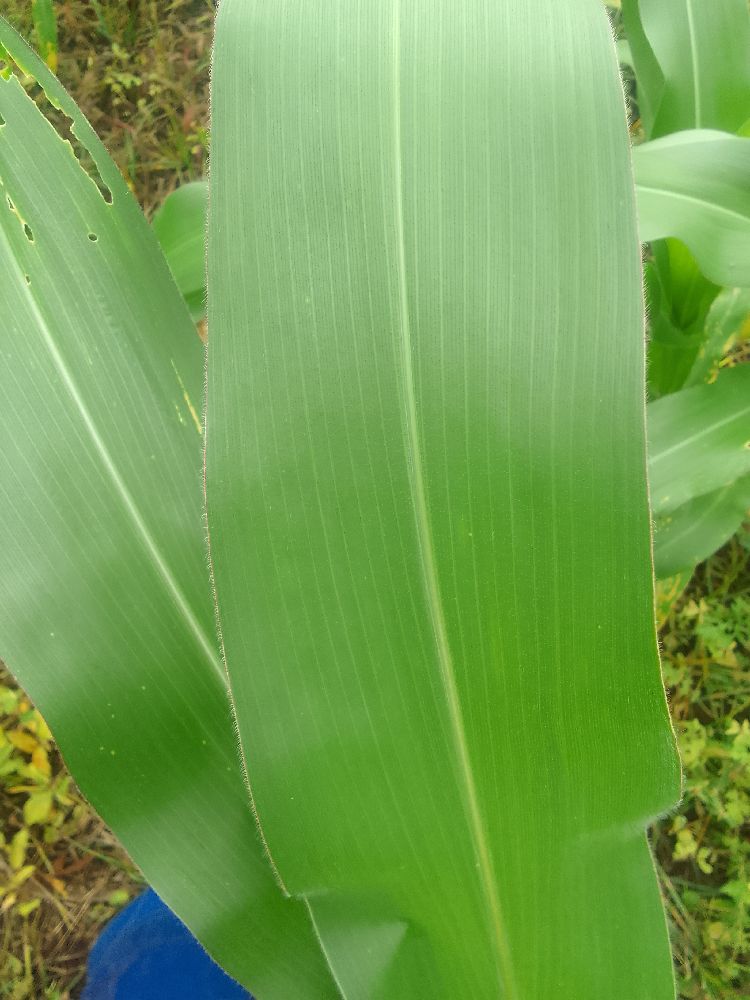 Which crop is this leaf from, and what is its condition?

maize, healthy
